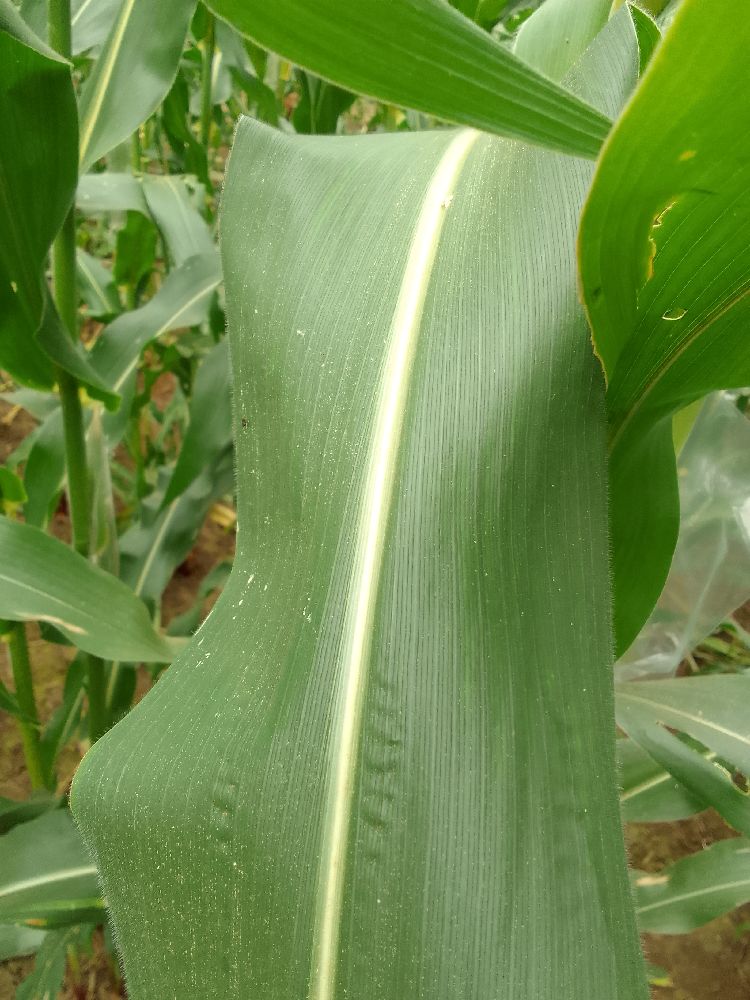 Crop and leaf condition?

maize, healthy
